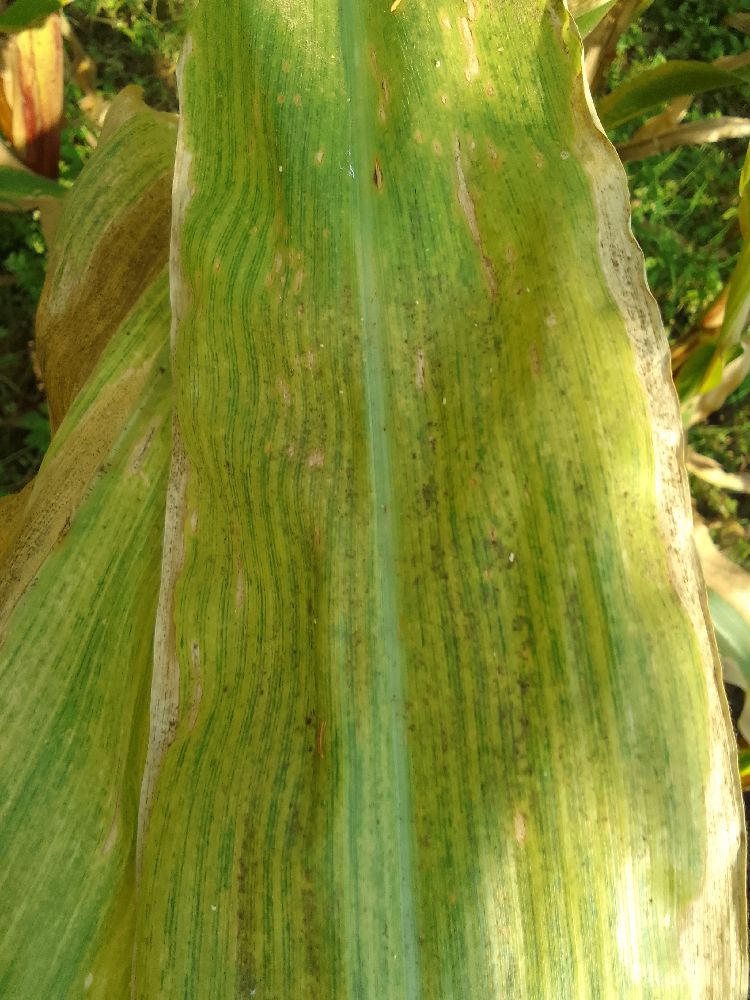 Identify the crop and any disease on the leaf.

maize, maize lethal necrosis
